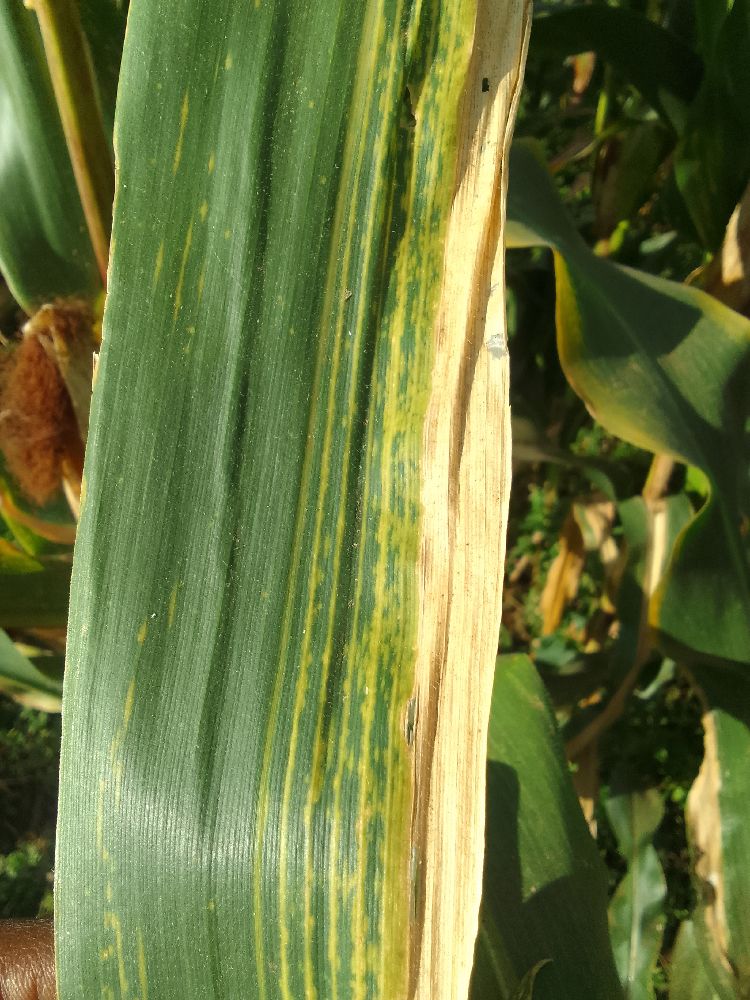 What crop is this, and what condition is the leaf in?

maize, maize lethal necrosis
